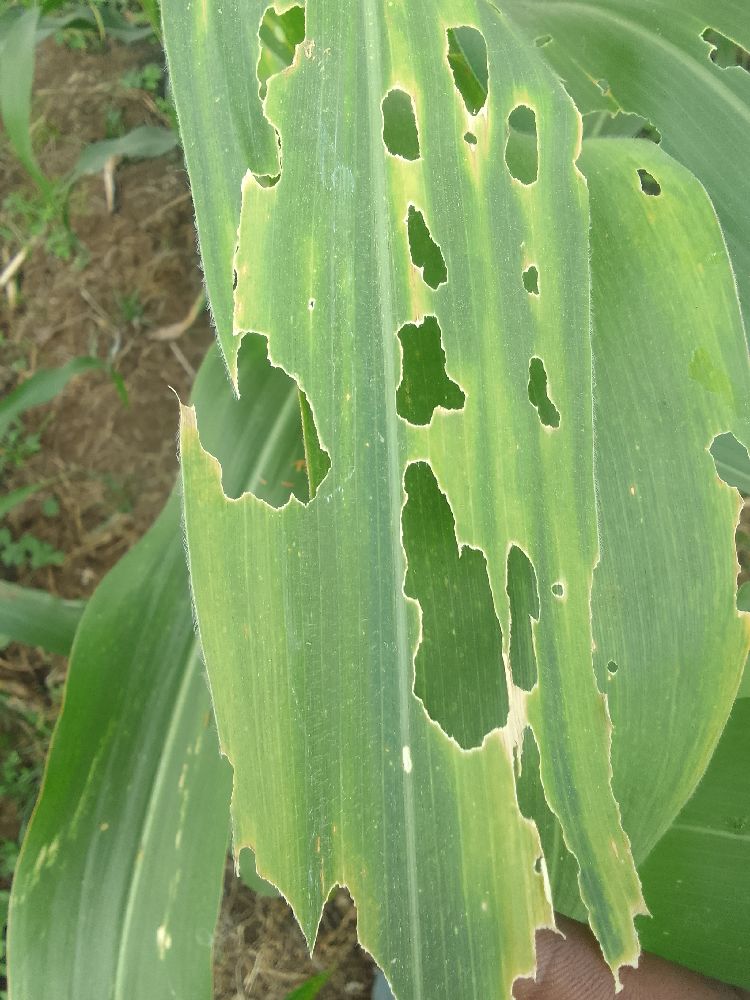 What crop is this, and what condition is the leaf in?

maize, maize lethal necrosis
